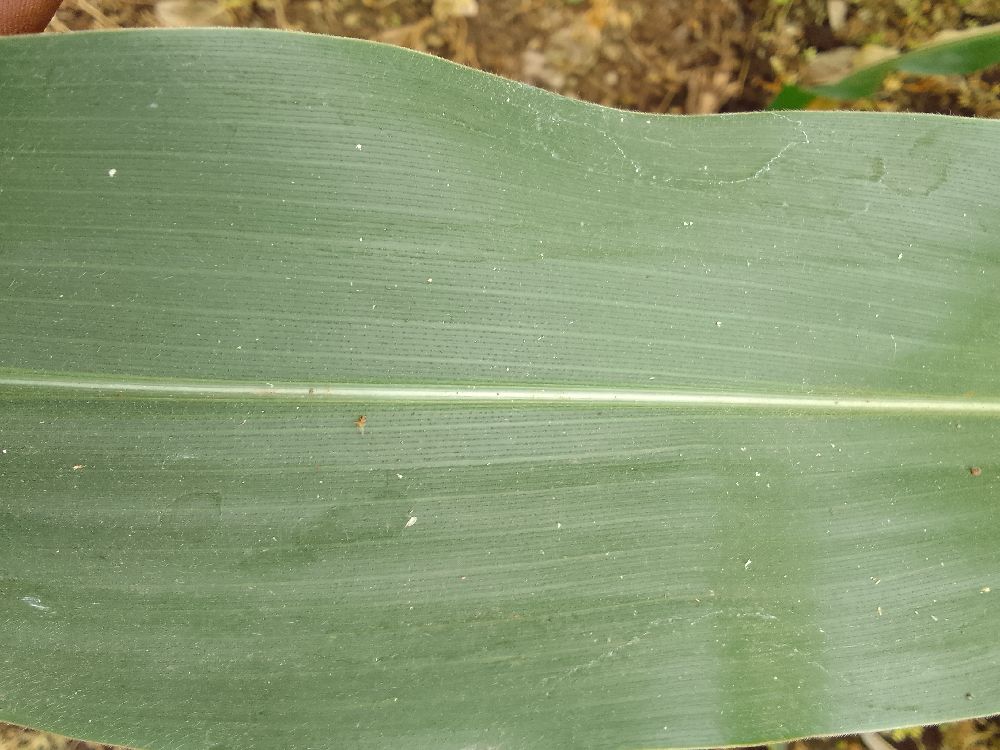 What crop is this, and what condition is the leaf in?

maize, healthy
